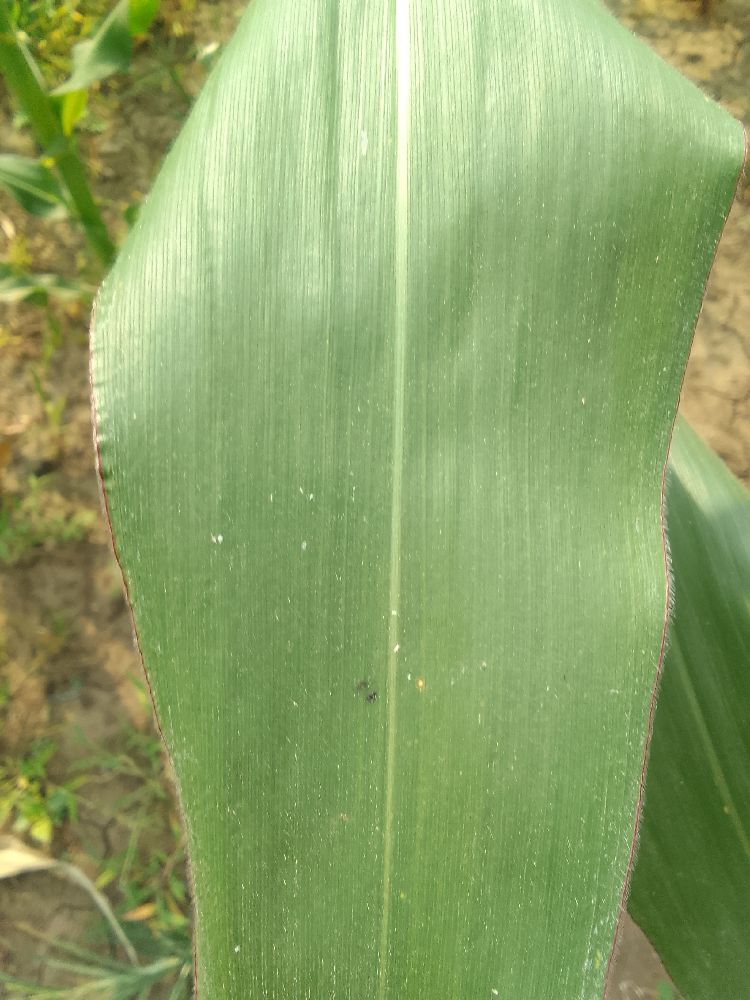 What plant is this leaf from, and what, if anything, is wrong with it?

maize, healthy
